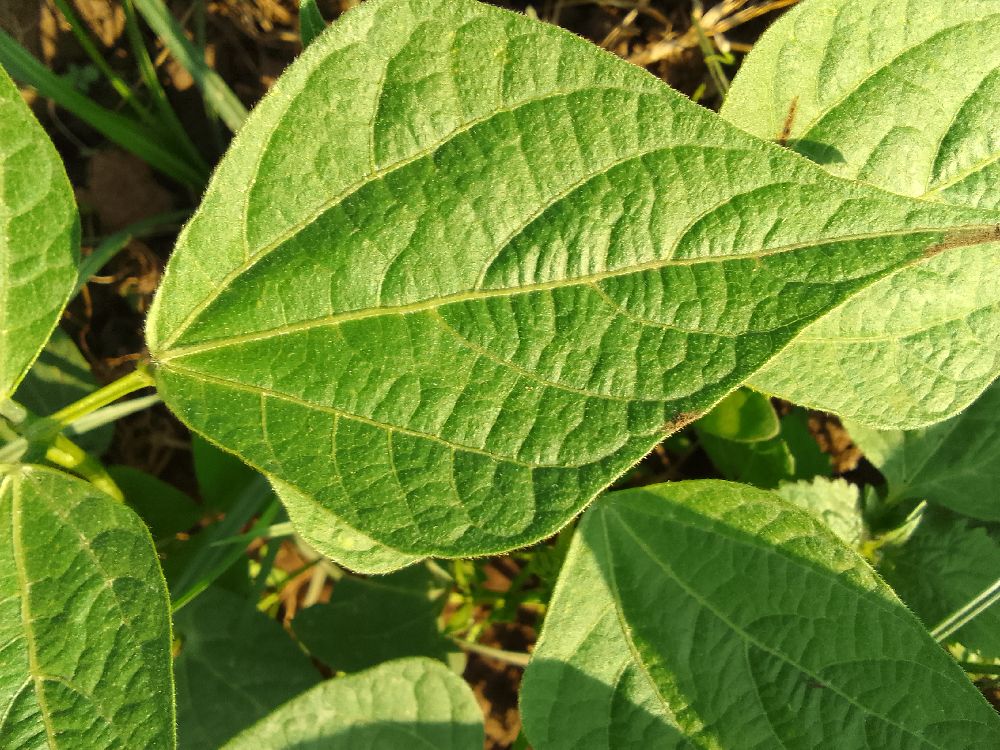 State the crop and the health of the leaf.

common bean, healthy
